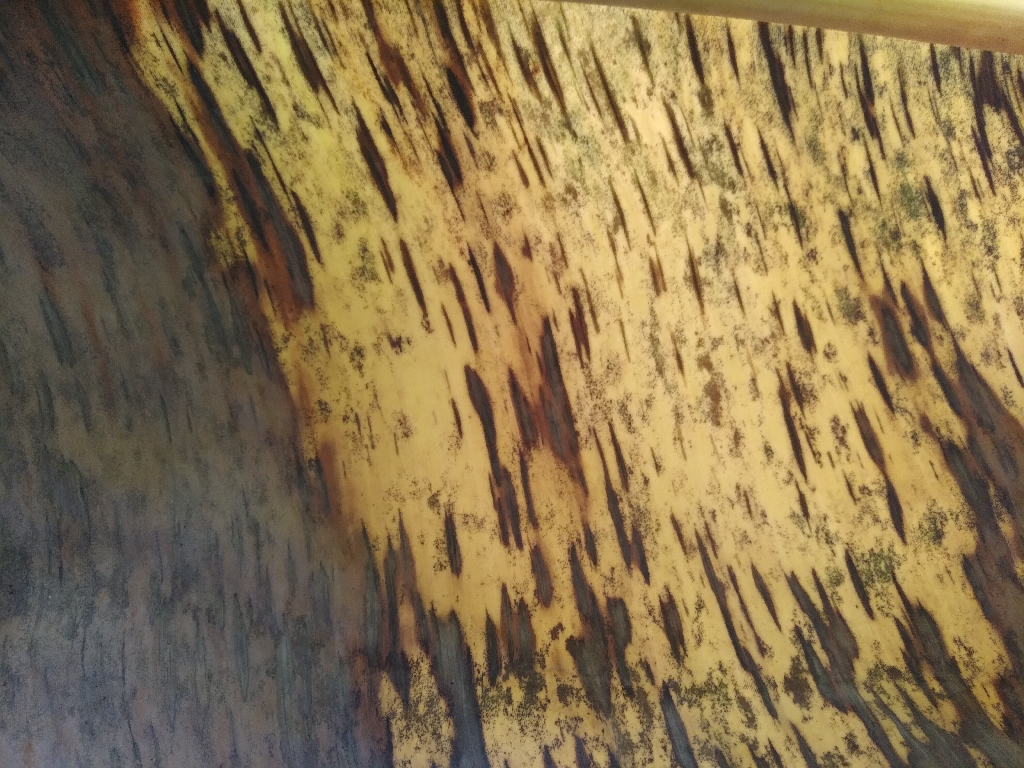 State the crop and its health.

banana, black sigatoka
